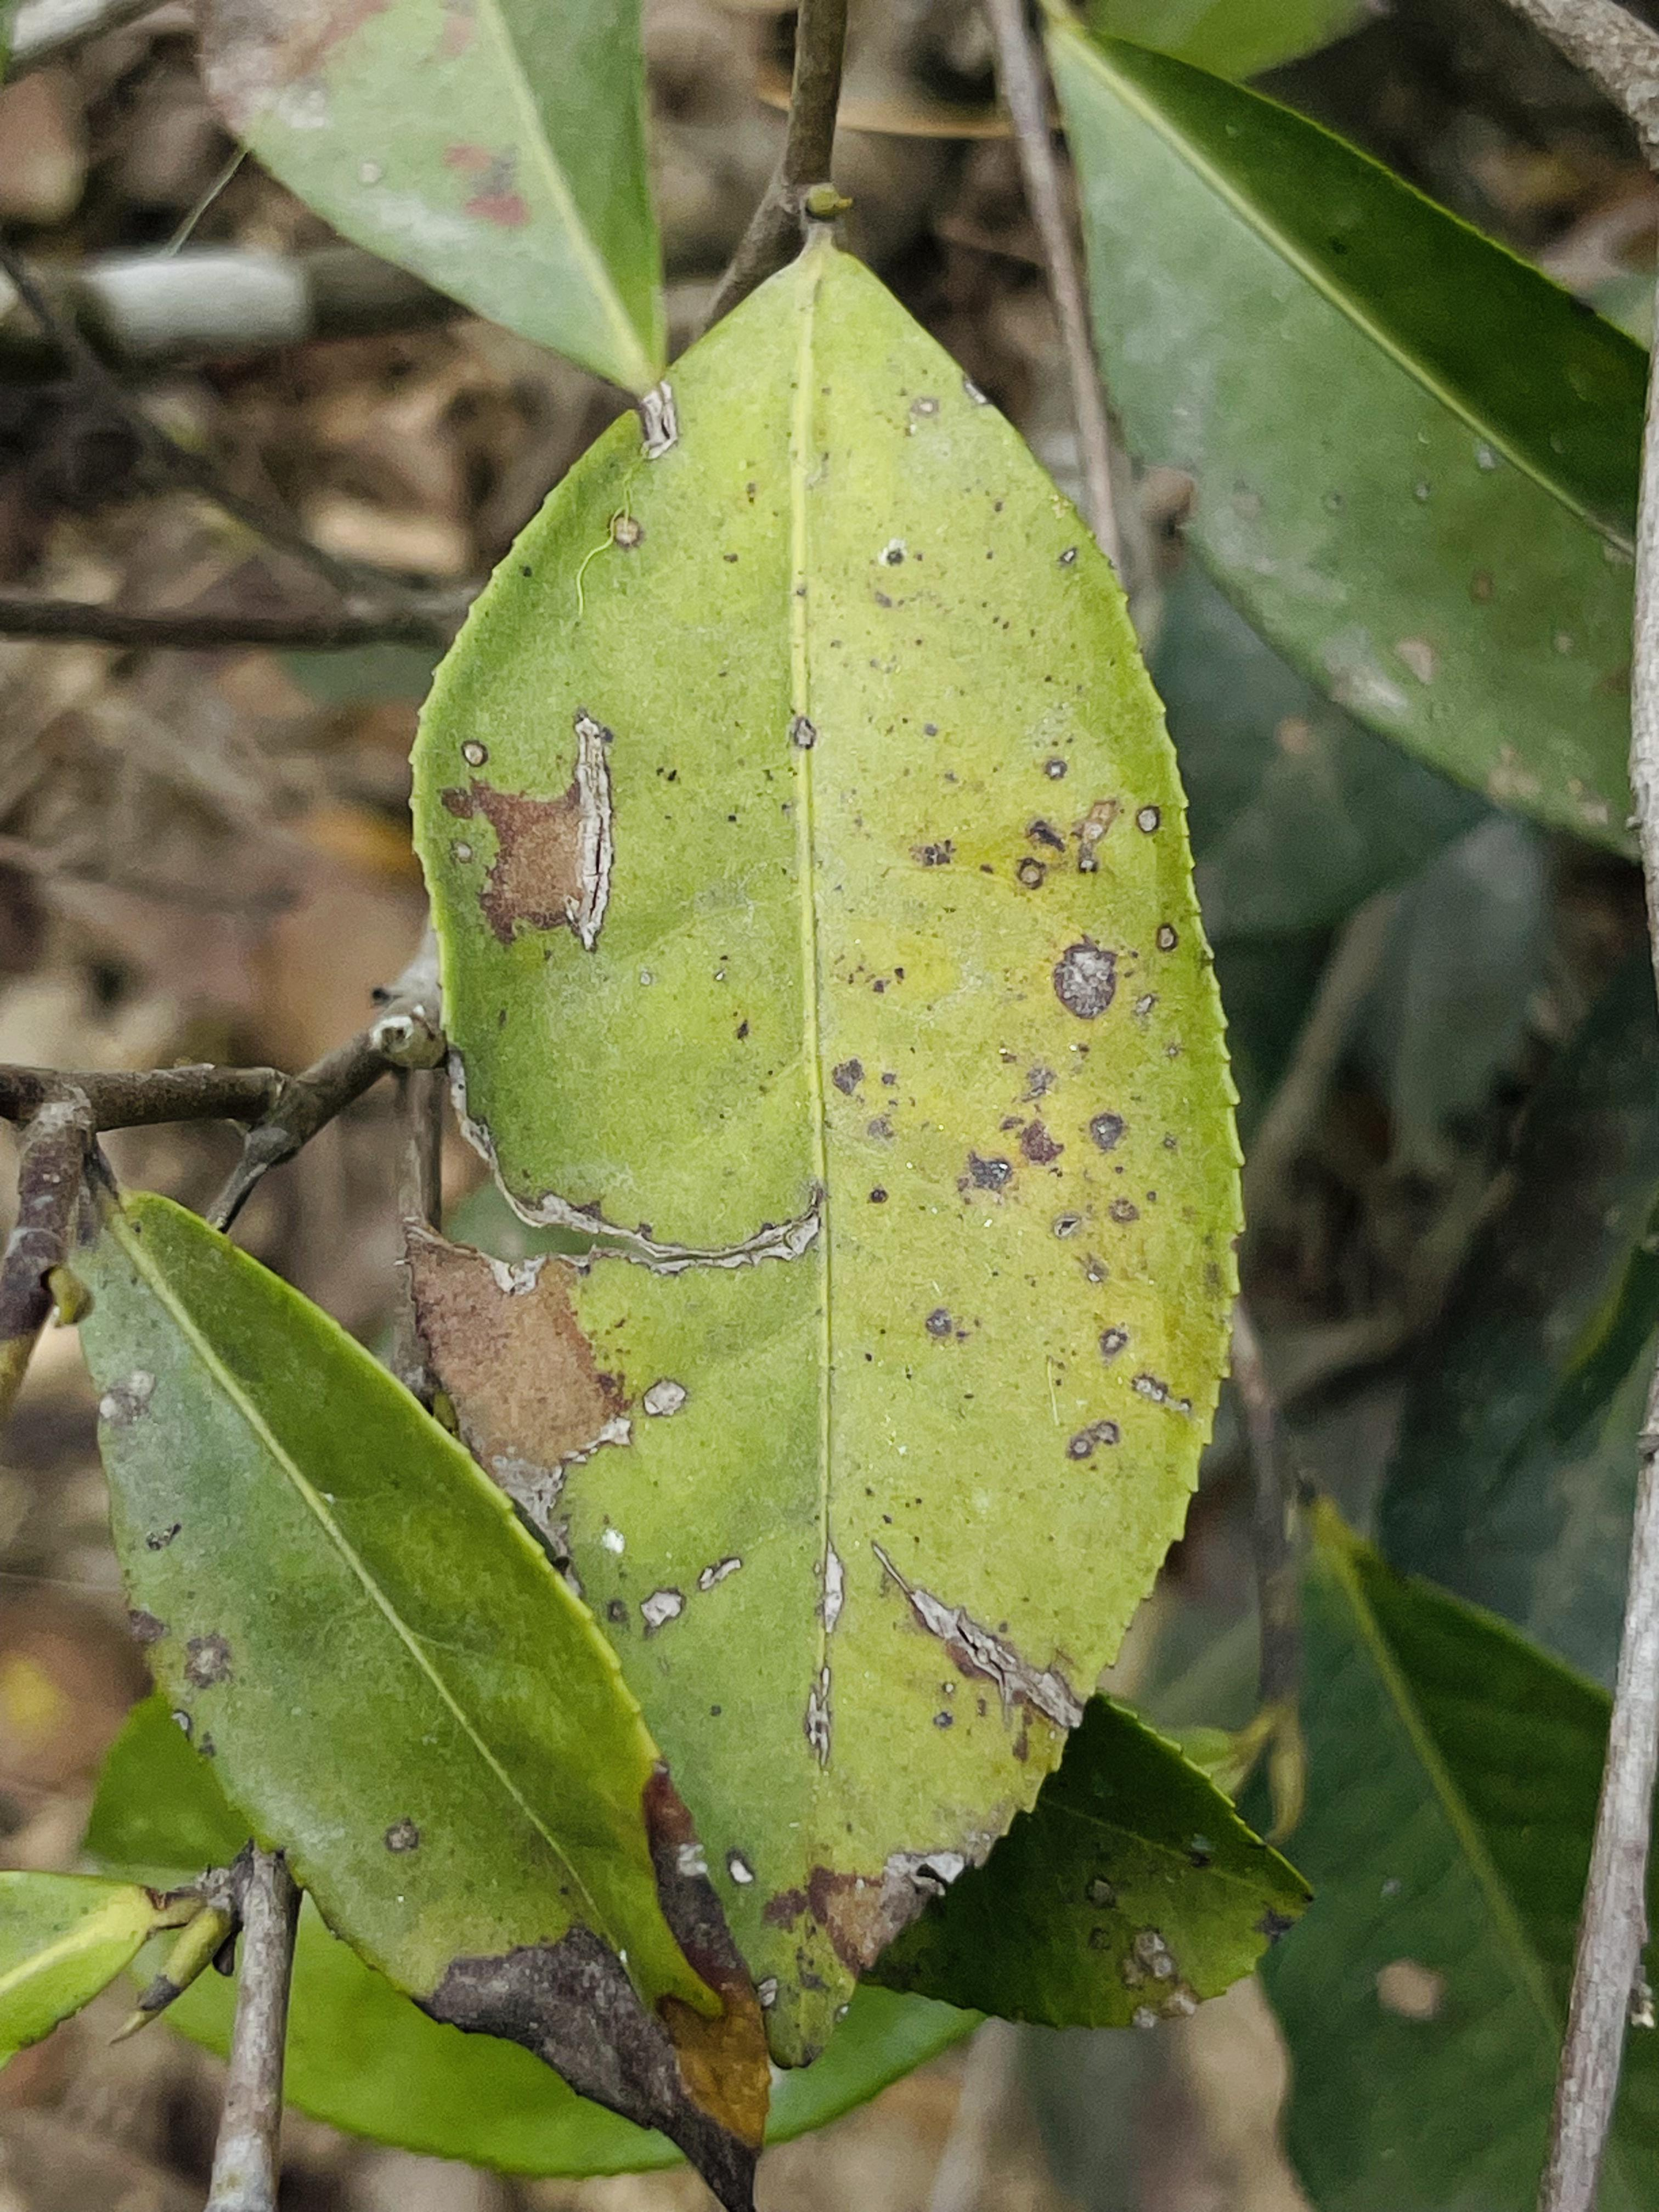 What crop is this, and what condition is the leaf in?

tea, red rust
